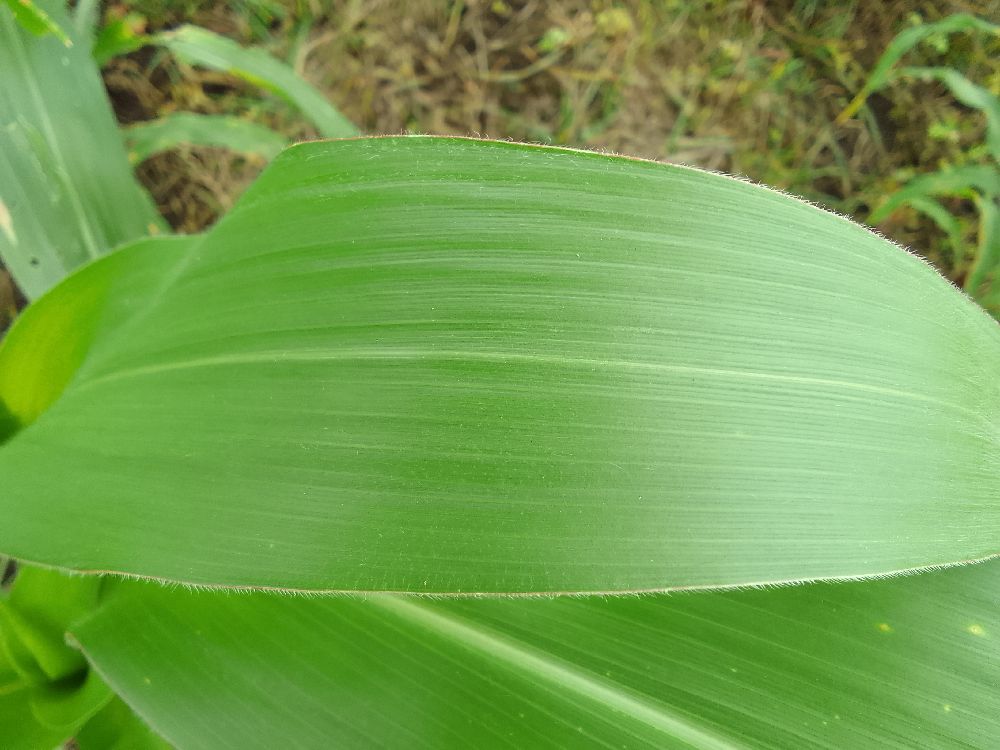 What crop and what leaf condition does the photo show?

maize, healthy
